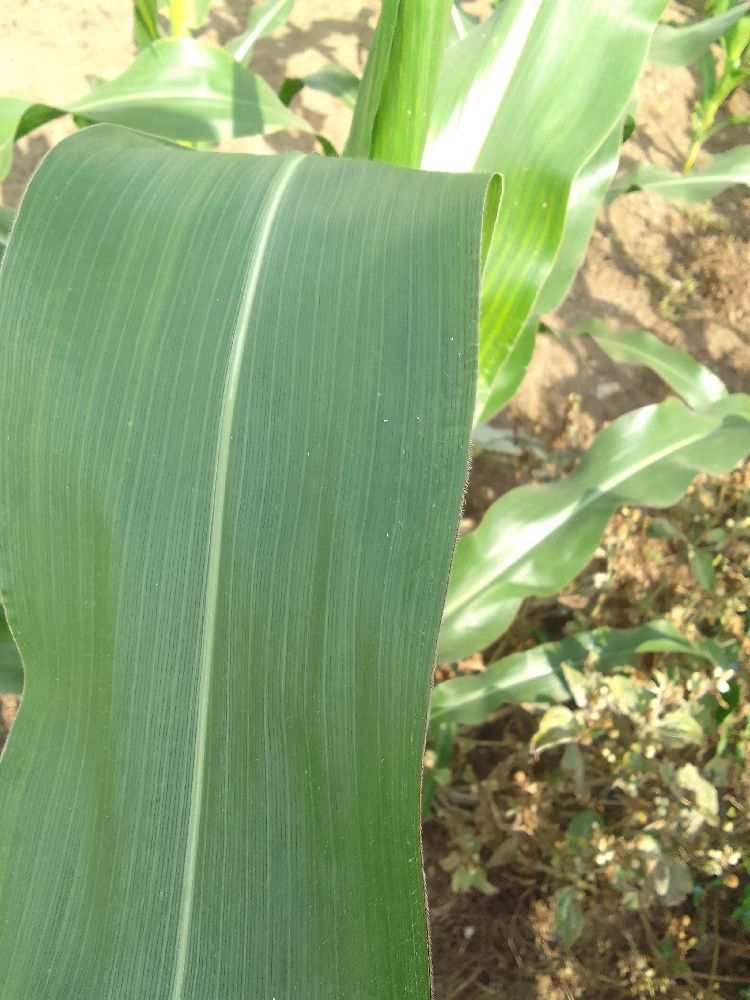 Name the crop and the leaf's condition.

maize, healthy
